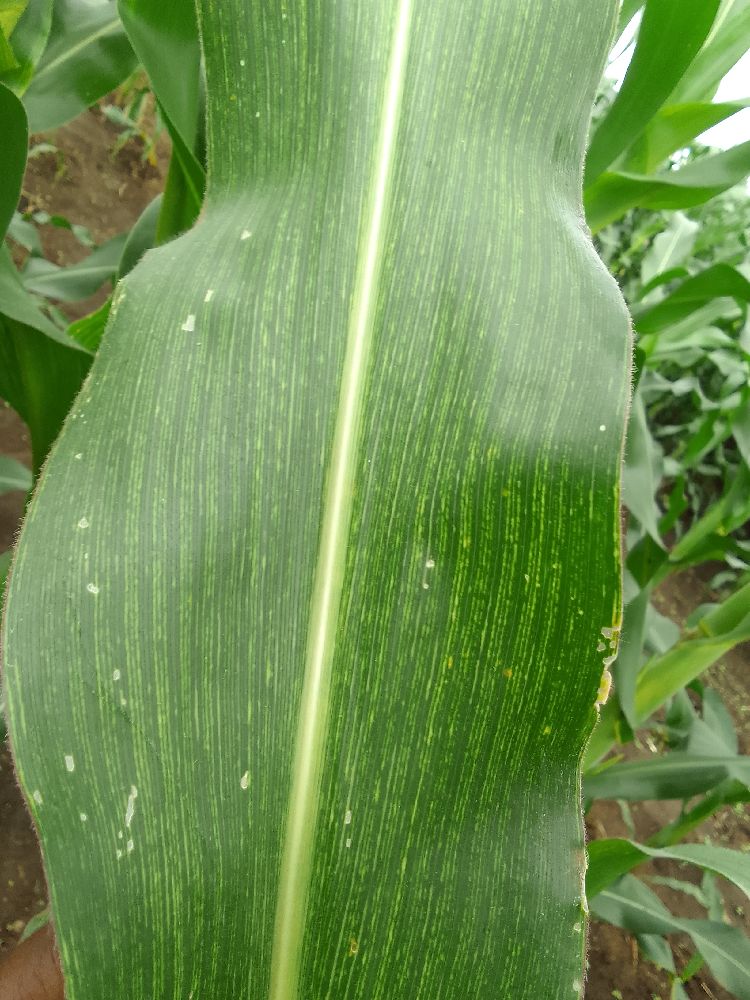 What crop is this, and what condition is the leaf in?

maize, maize streak virus
